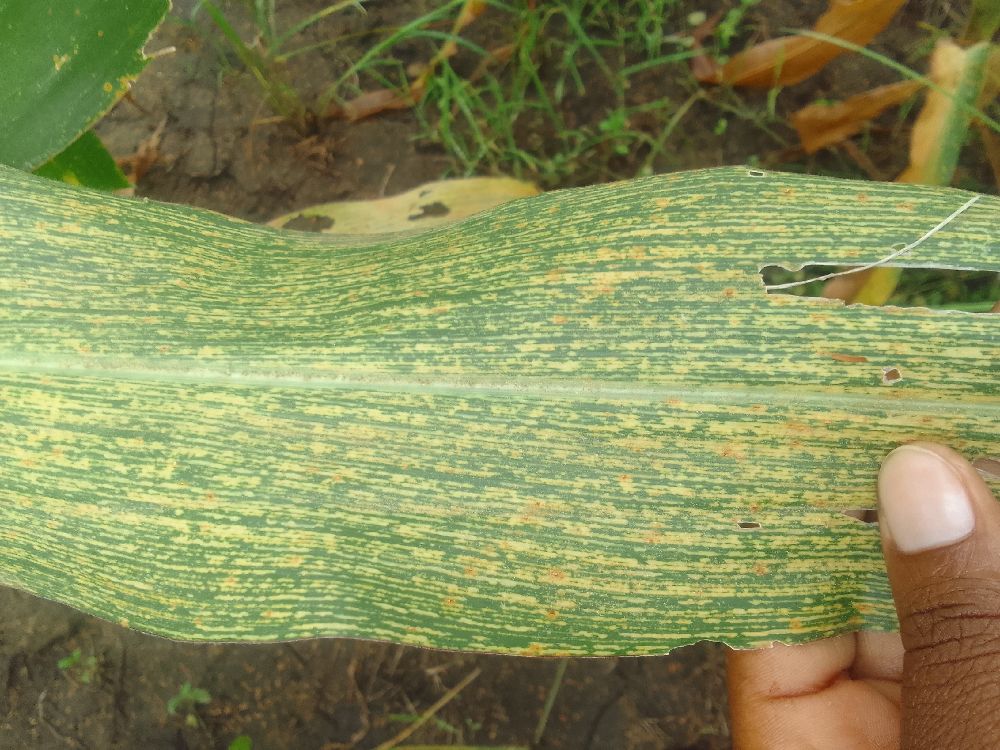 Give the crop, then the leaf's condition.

maize, maize streak virus
